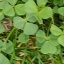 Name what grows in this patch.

unstructured weed
